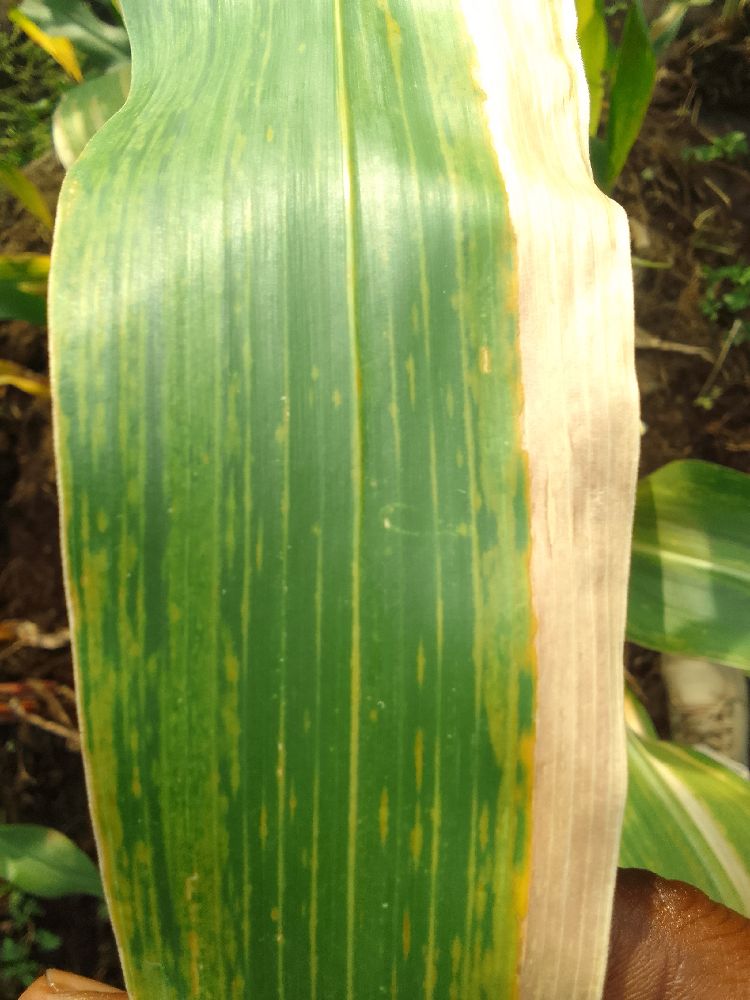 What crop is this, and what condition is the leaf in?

maize, maize lethal necrosis
